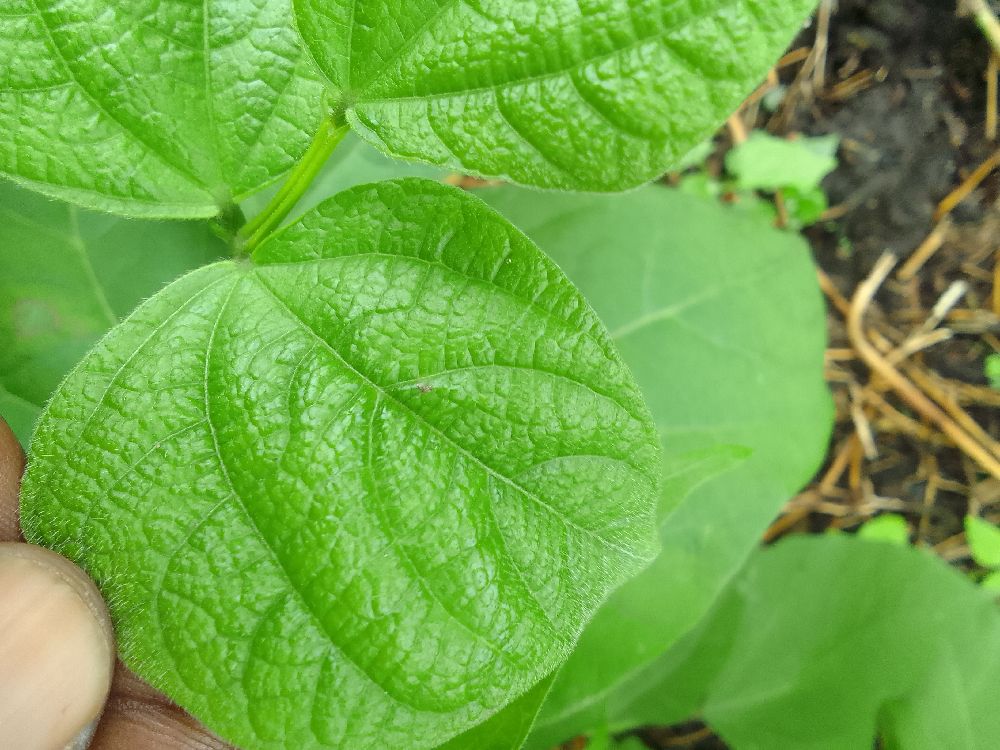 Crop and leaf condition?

common bean, healthy
